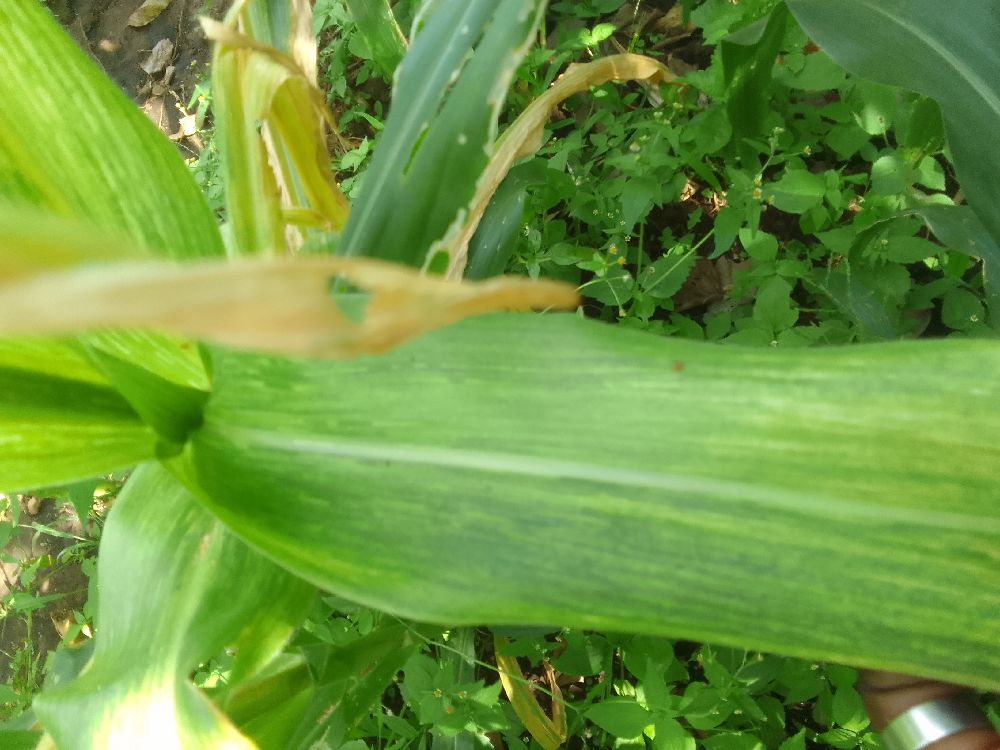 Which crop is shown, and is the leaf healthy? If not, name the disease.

maize, maize lethal necrosis
